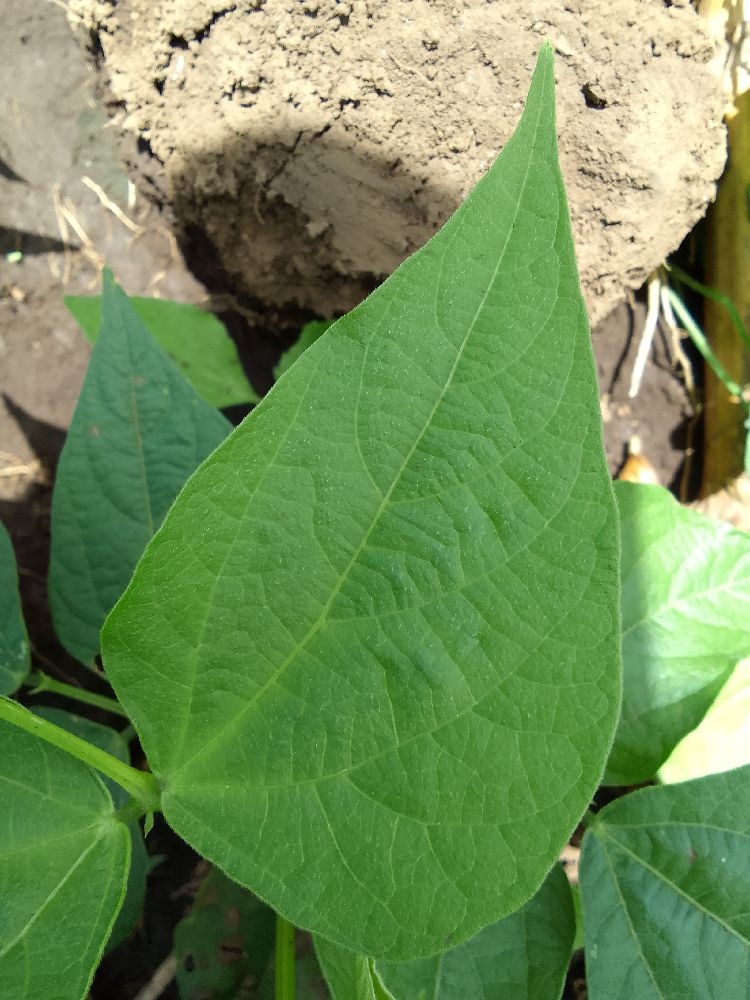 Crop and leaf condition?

common bean, healthy
